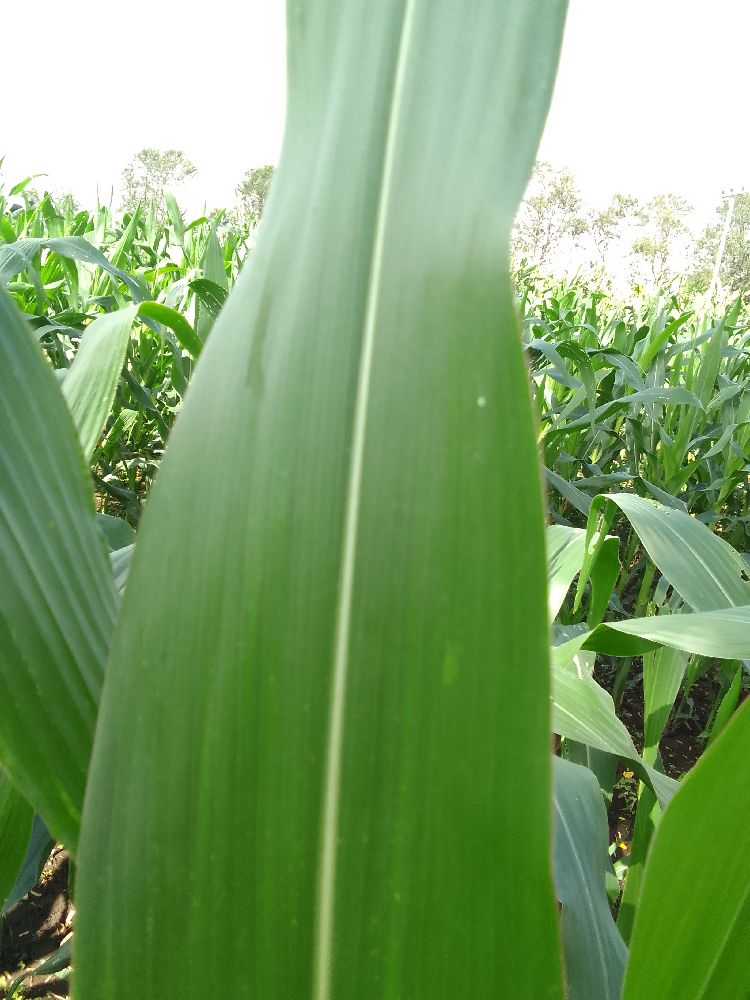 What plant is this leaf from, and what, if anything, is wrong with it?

maize, healthy
